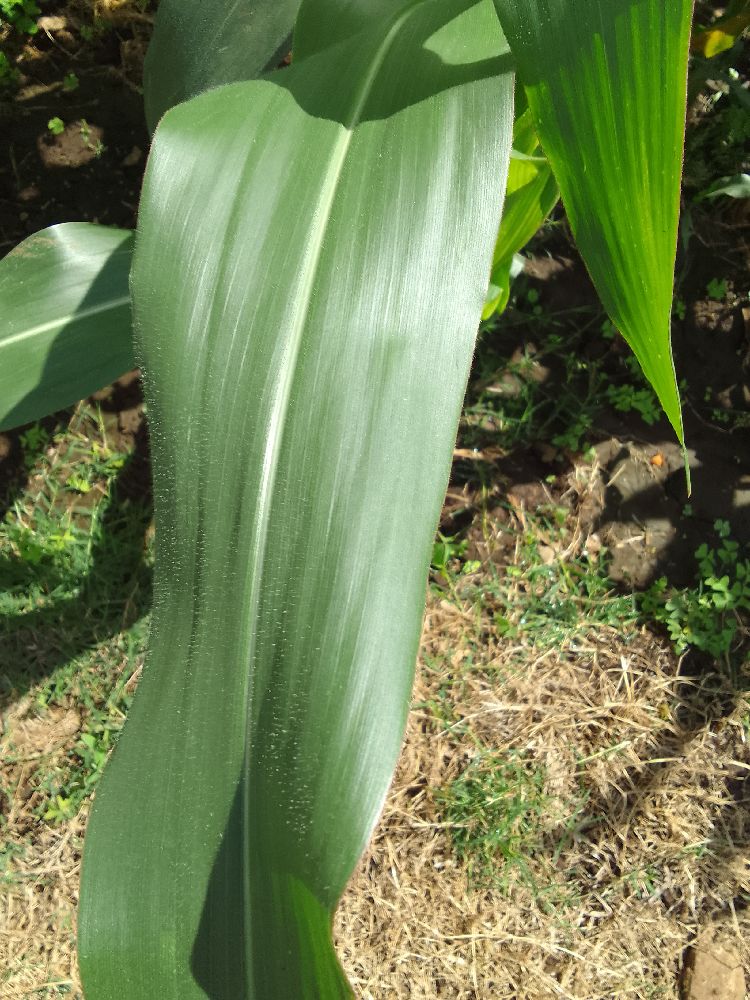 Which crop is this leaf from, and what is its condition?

maize, healthy
